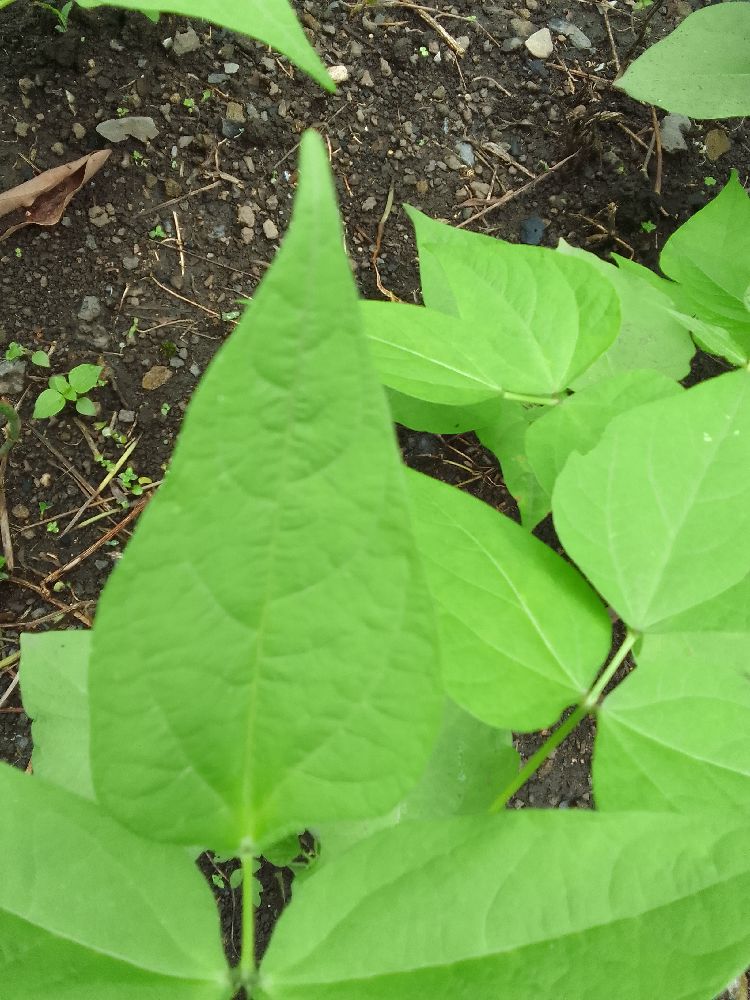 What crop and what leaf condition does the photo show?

common bean, healthy
